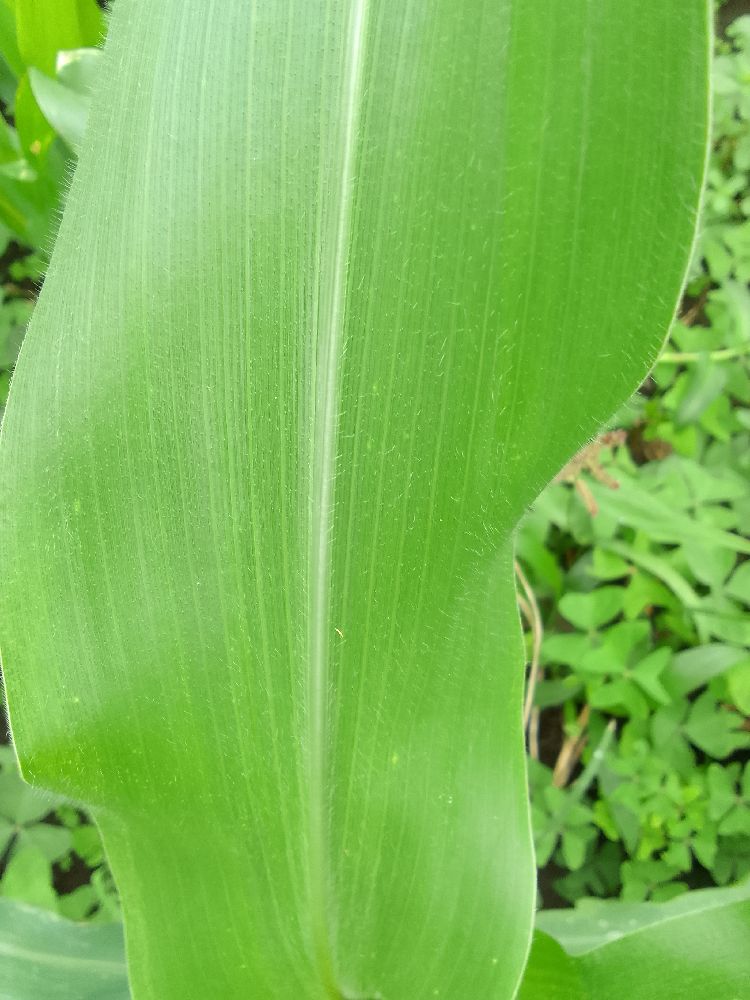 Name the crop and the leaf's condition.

maize, healthy
